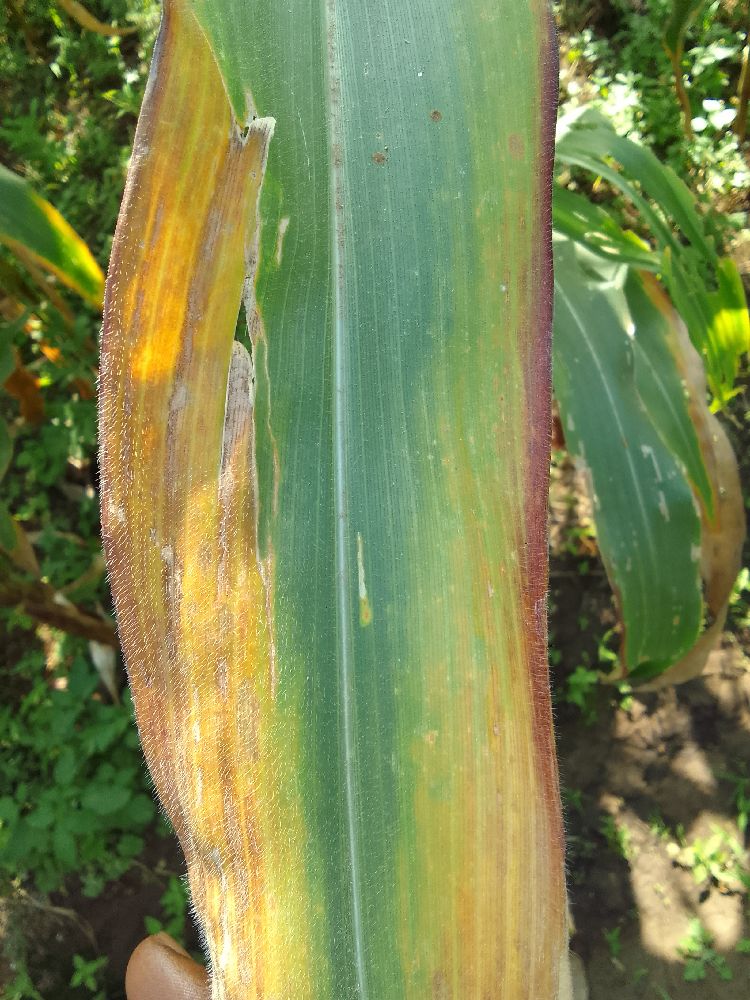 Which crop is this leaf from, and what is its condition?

maize, maize lethal necrosis
